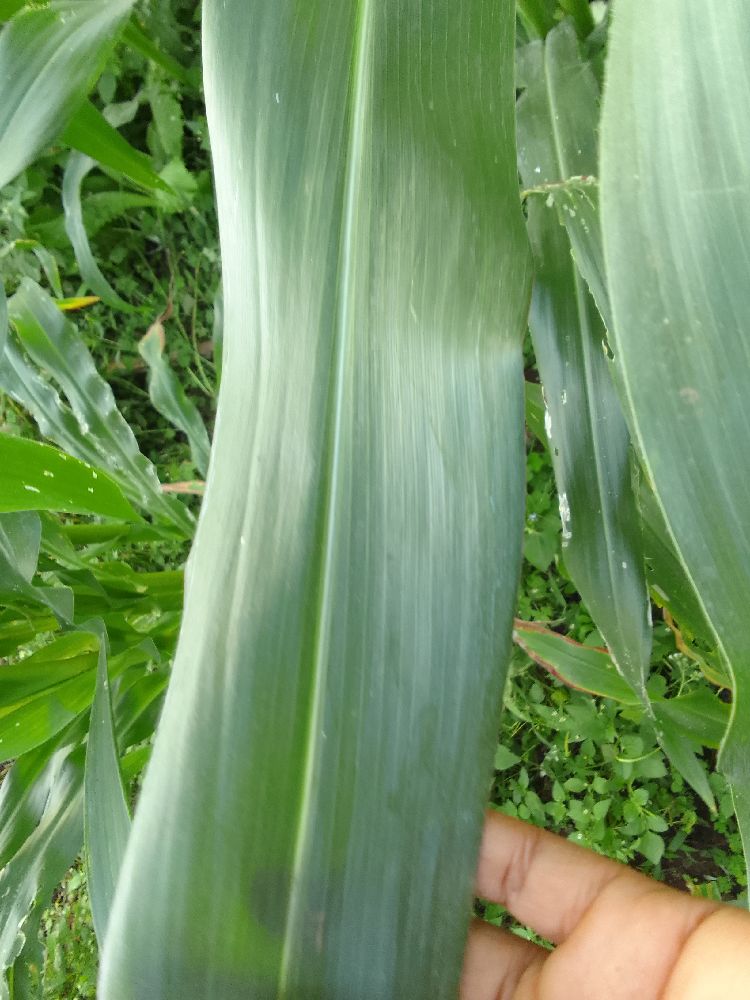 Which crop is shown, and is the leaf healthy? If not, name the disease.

maize, healthy
